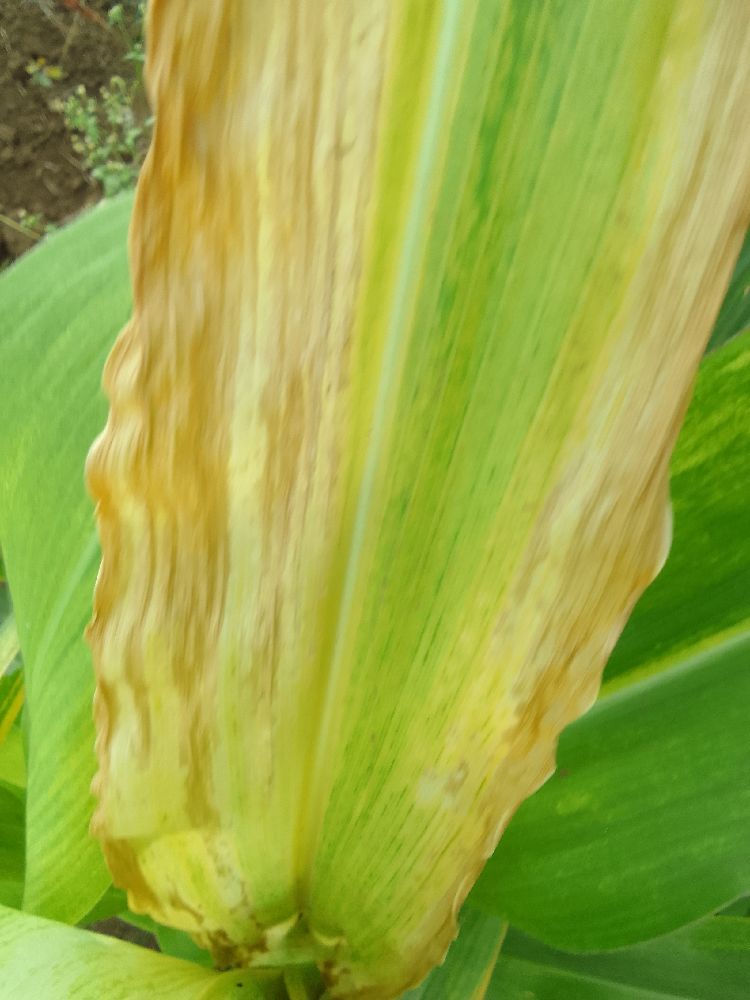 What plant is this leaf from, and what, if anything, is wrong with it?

maize, maize lethal necrosis
